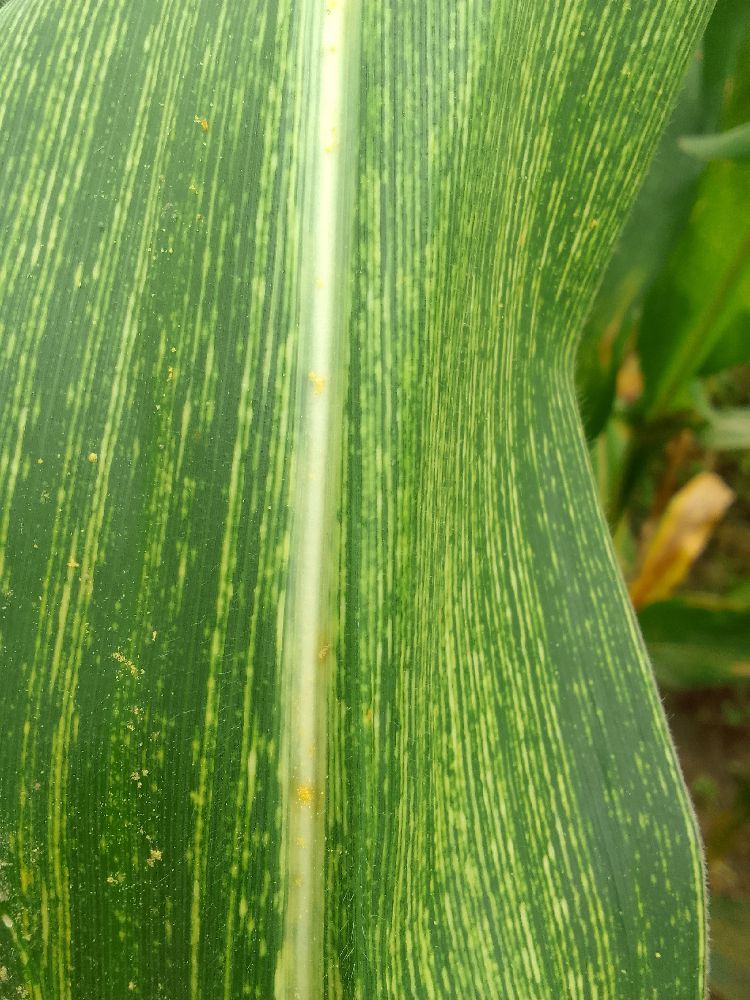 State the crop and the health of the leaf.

maize, maize streak virus
